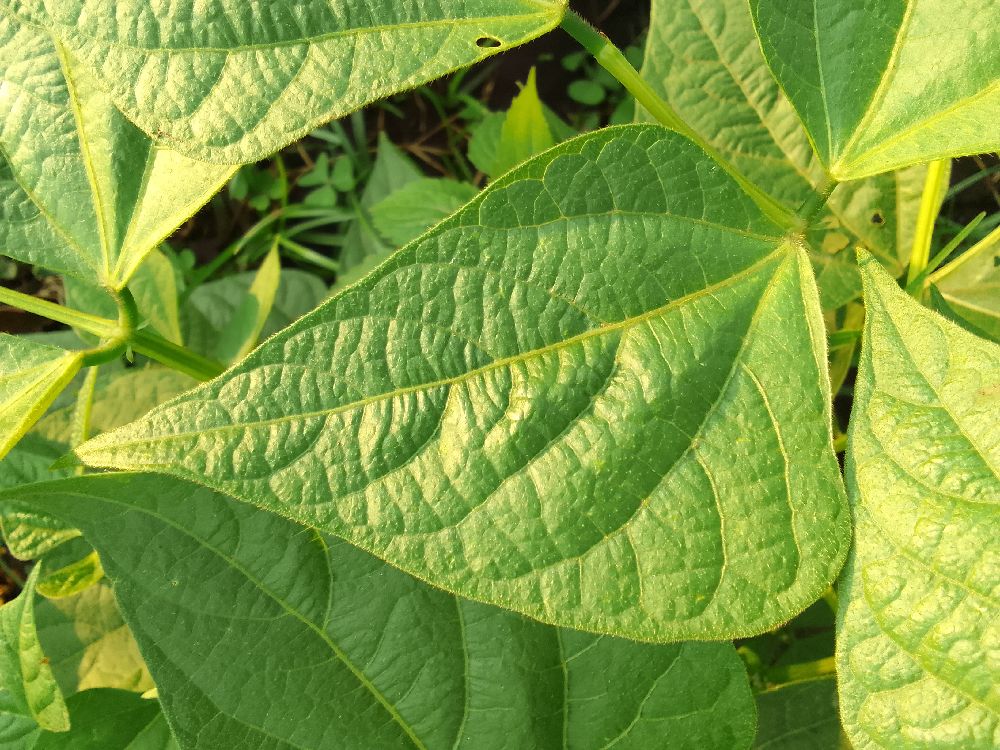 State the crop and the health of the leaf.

common bean, healthy
